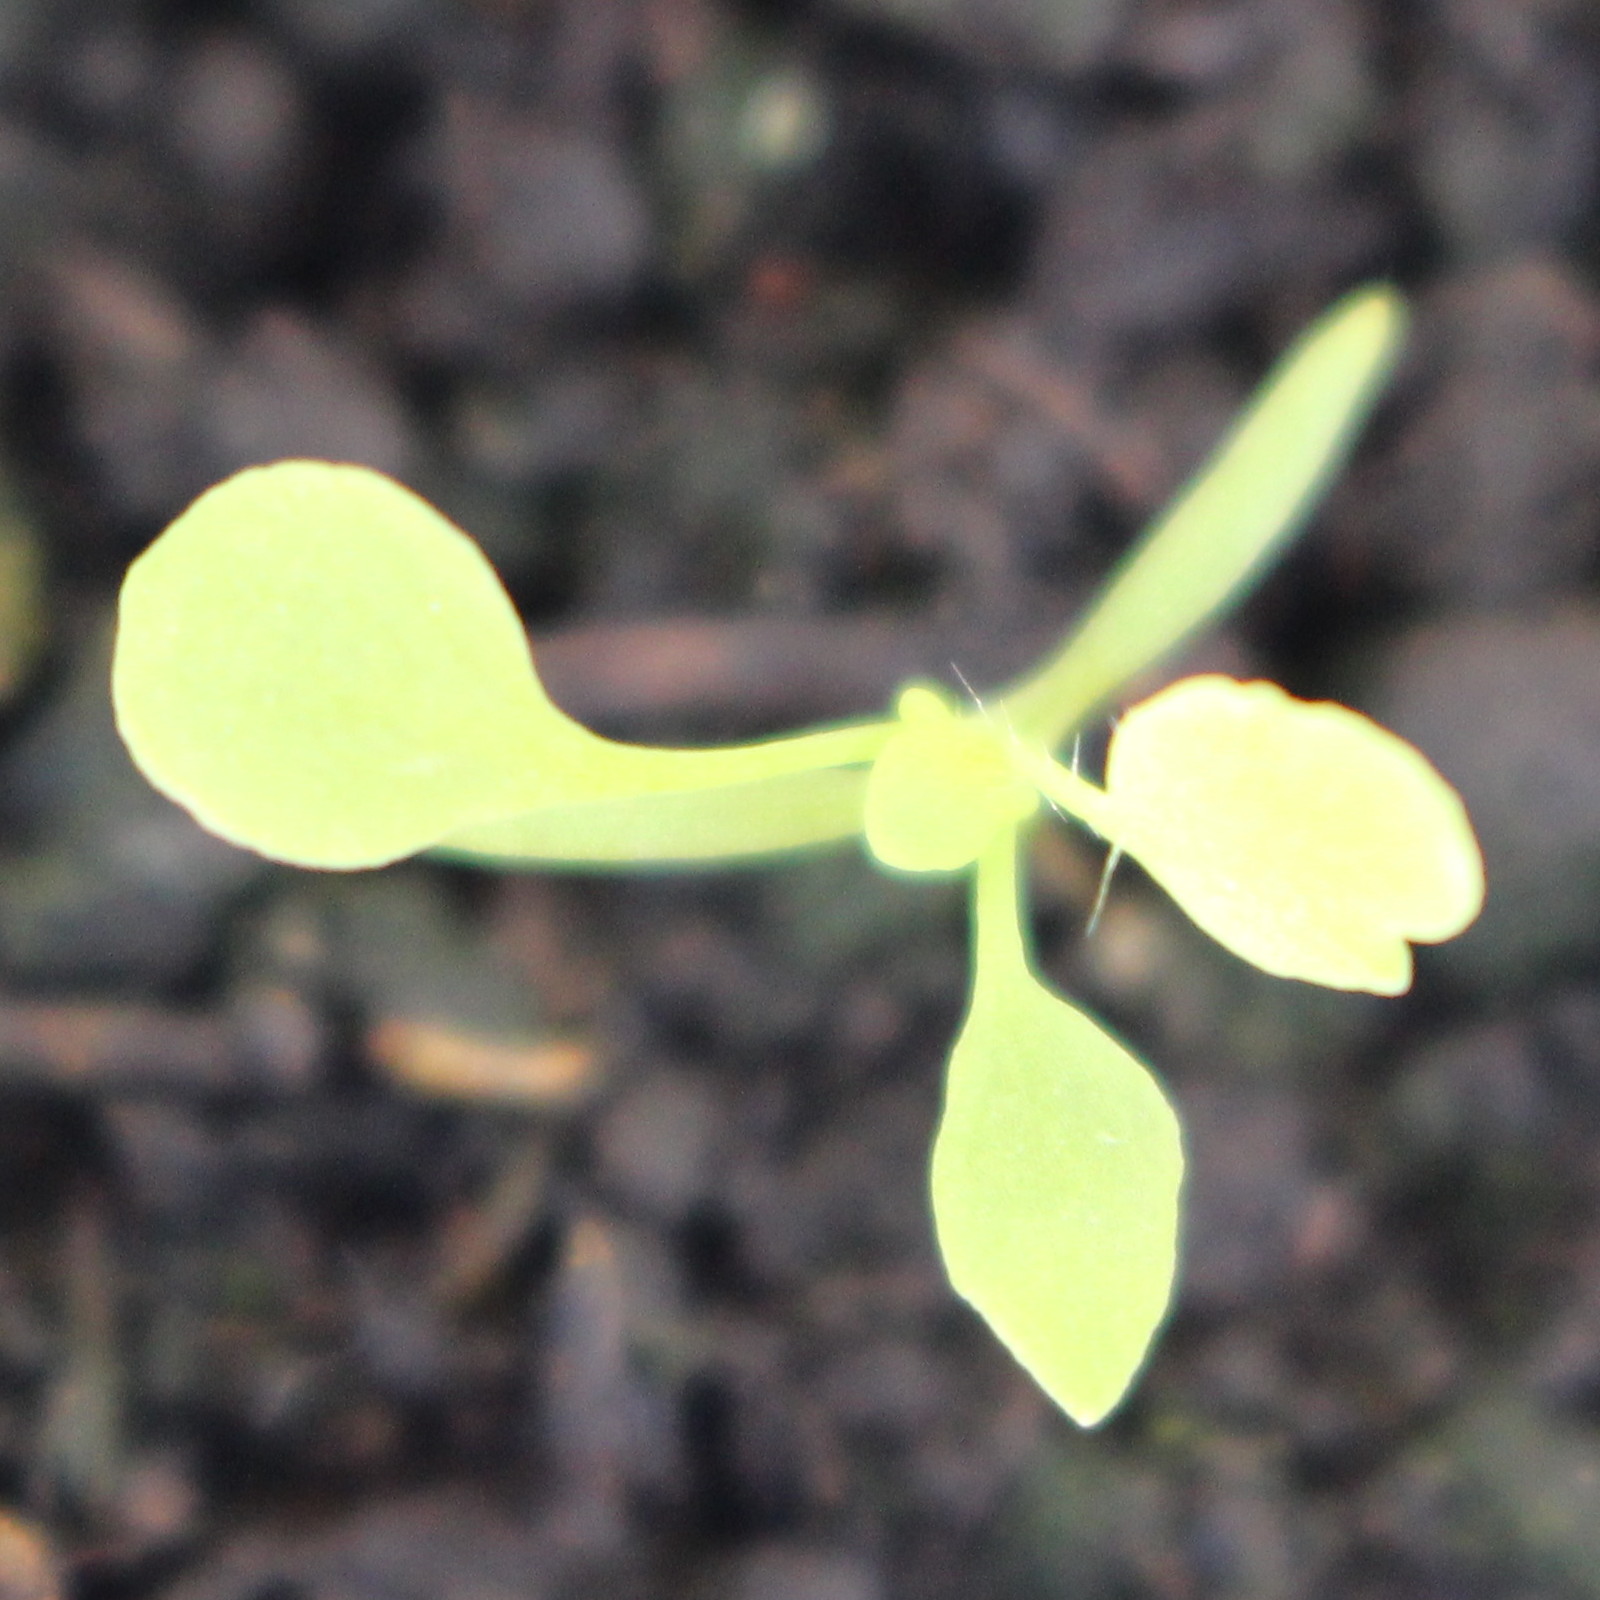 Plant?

Papaver rhoeas
